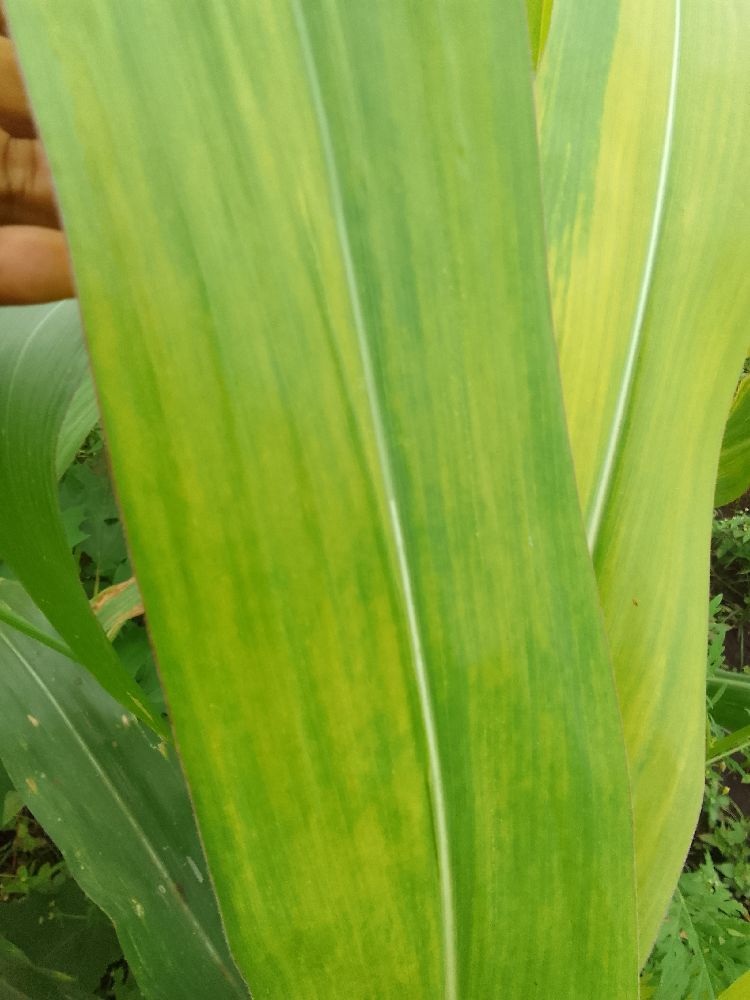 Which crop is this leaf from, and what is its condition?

maize, maize lethal necrosis
